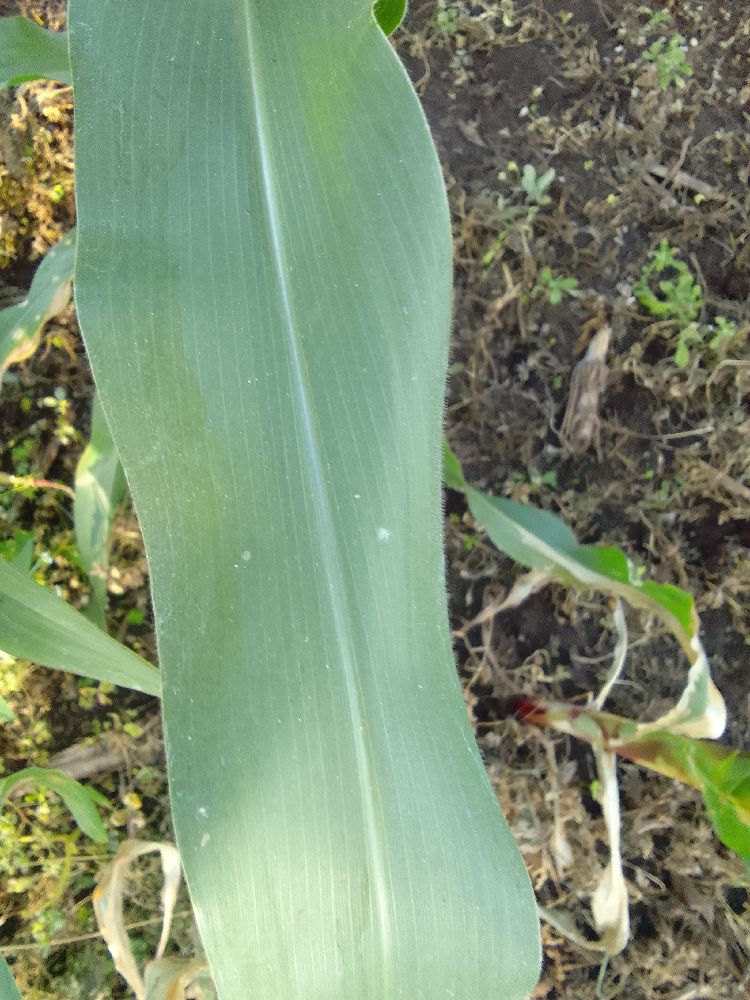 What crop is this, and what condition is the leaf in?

maize, healthy
